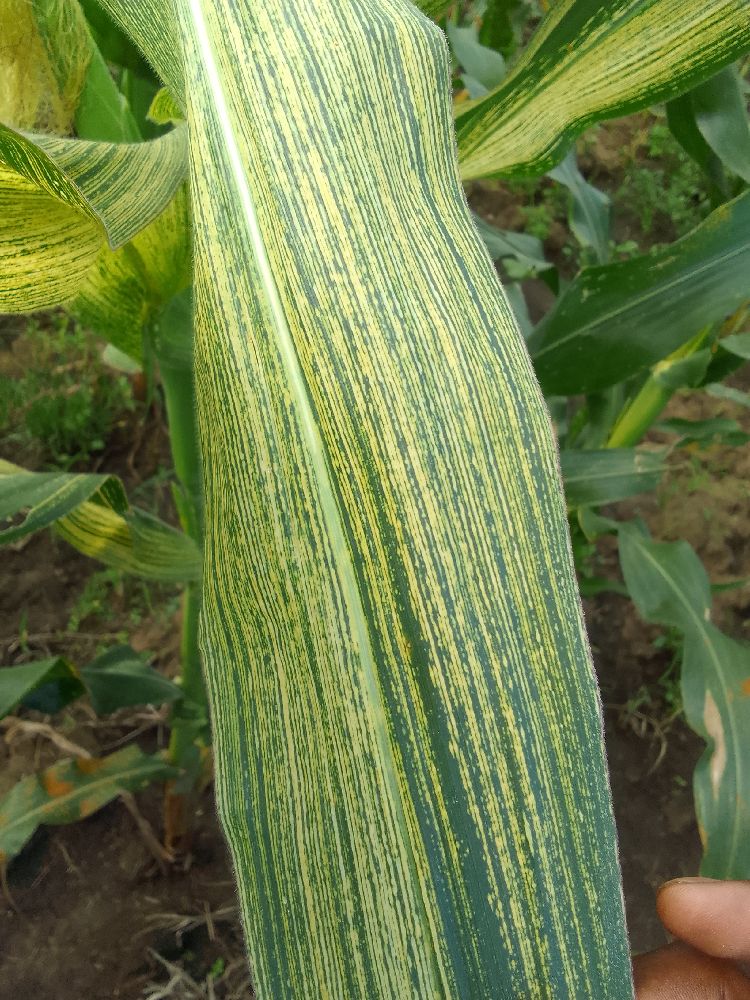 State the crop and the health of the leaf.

maize, maize streak virus
